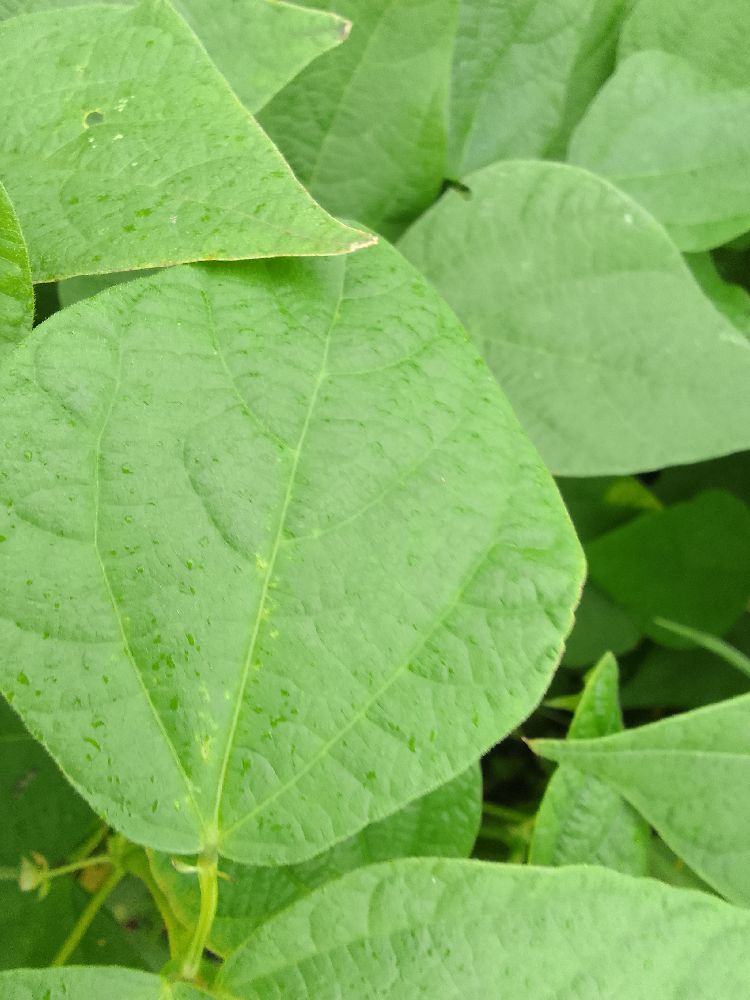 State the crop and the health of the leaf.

common bean, healthy
